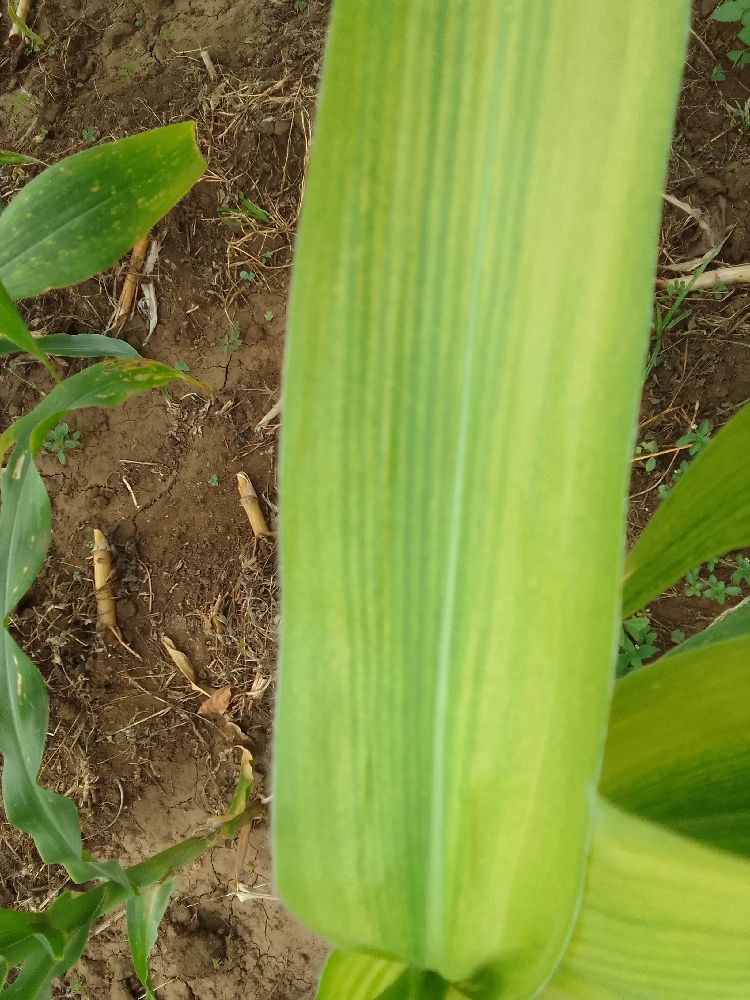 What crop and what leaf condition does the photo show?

maize, maize lethal necrosis
